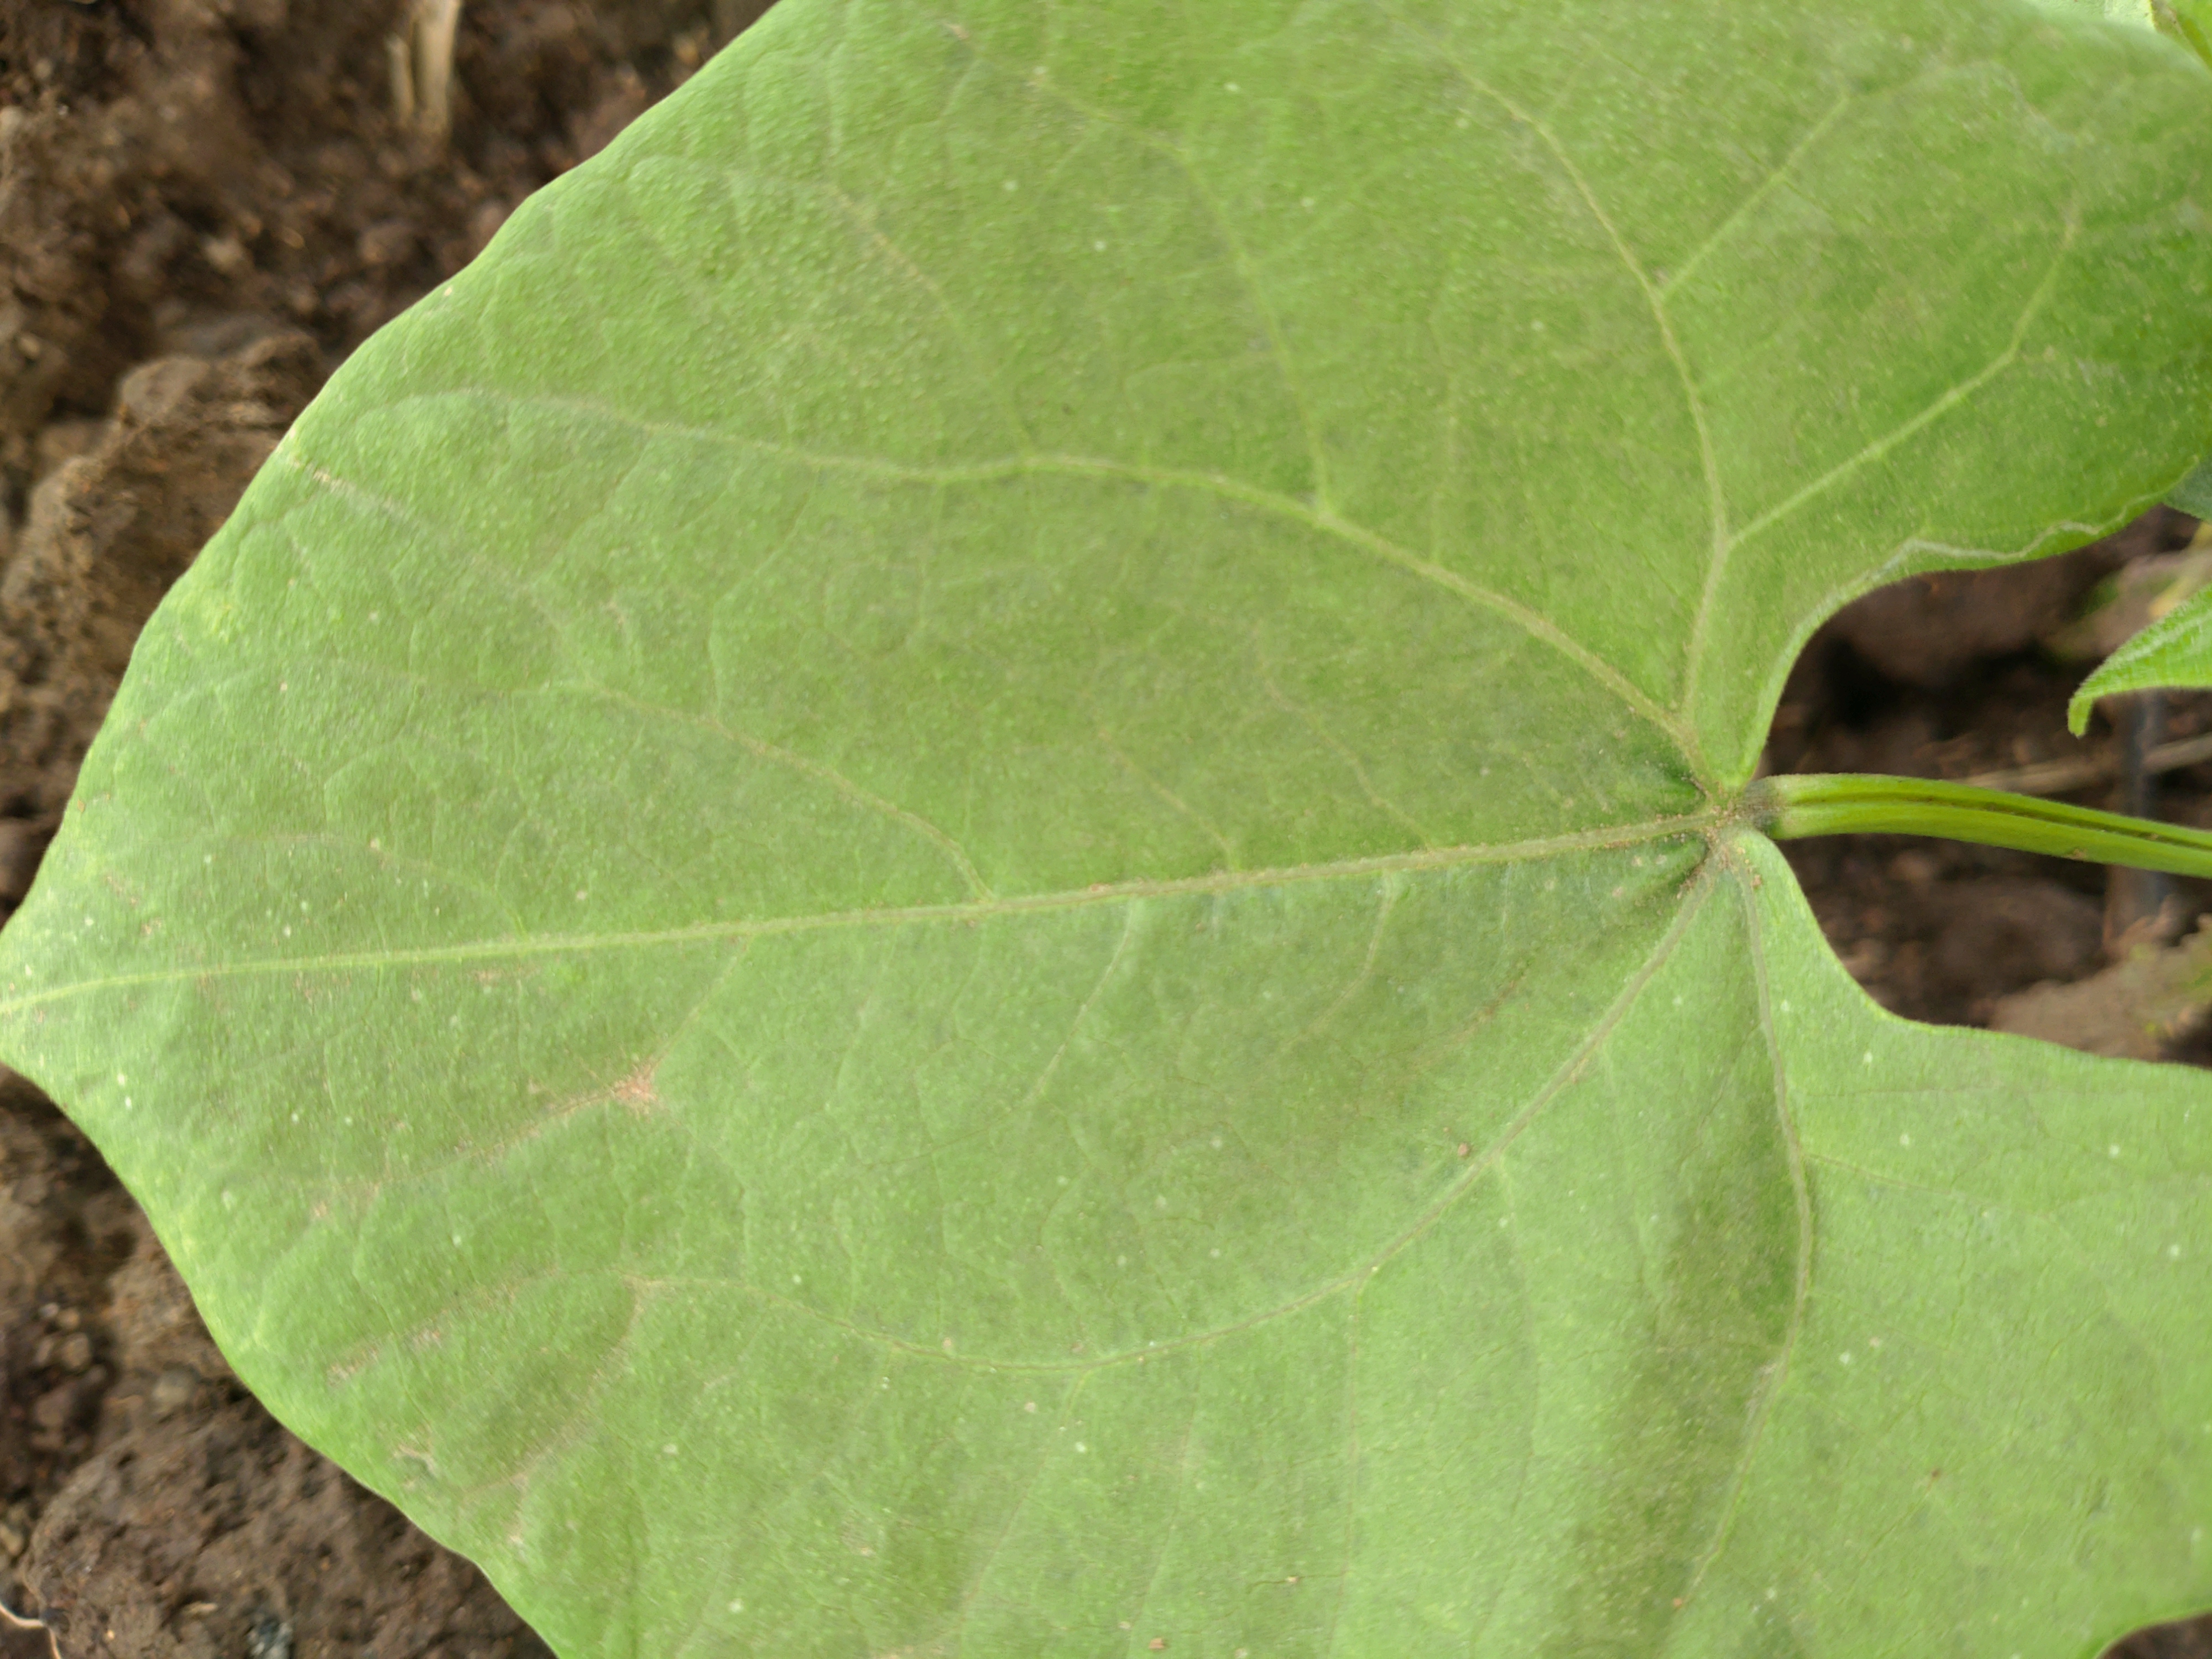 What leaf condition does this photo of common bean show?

healthy
